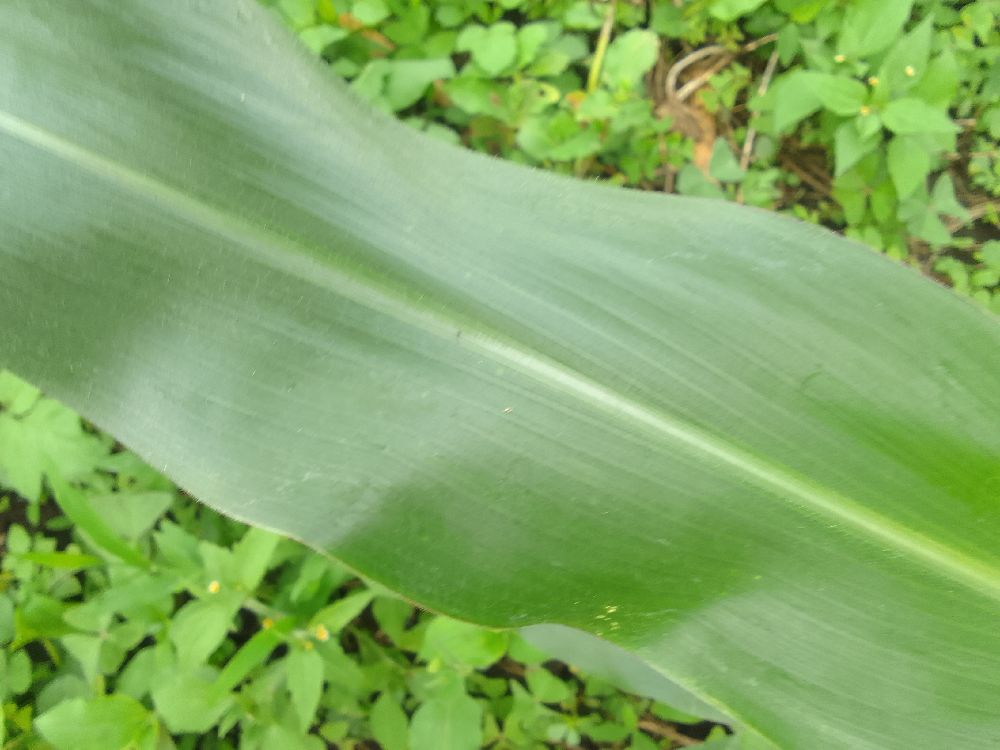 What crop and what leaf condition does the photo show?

maize, healthy
